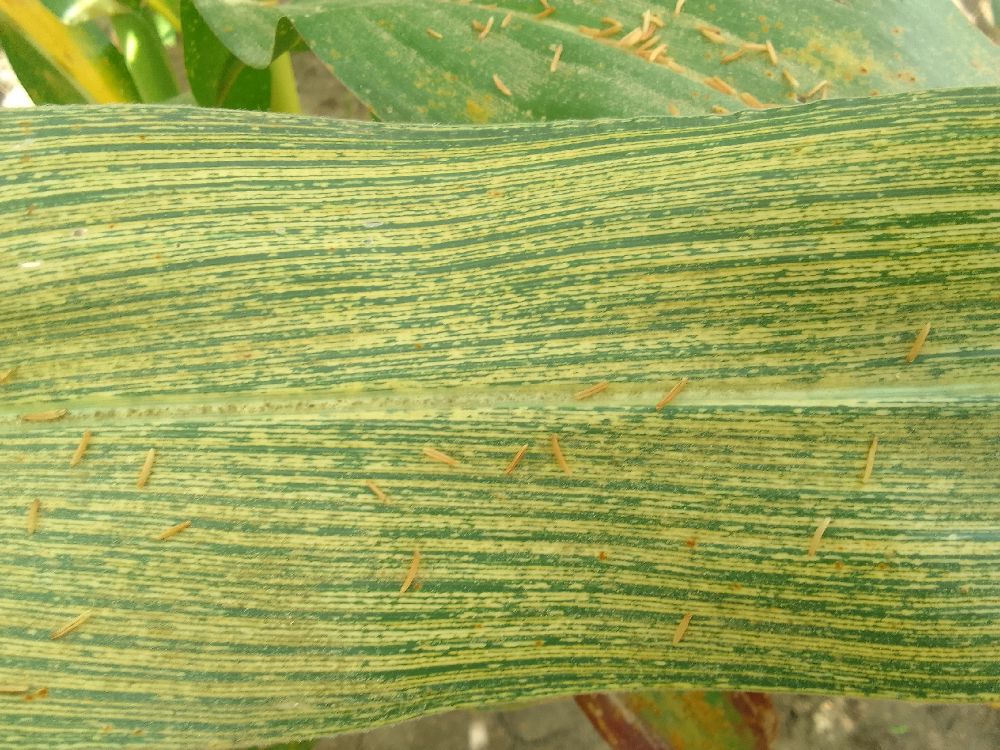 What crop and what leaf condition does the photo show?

maize, maize streak virus
